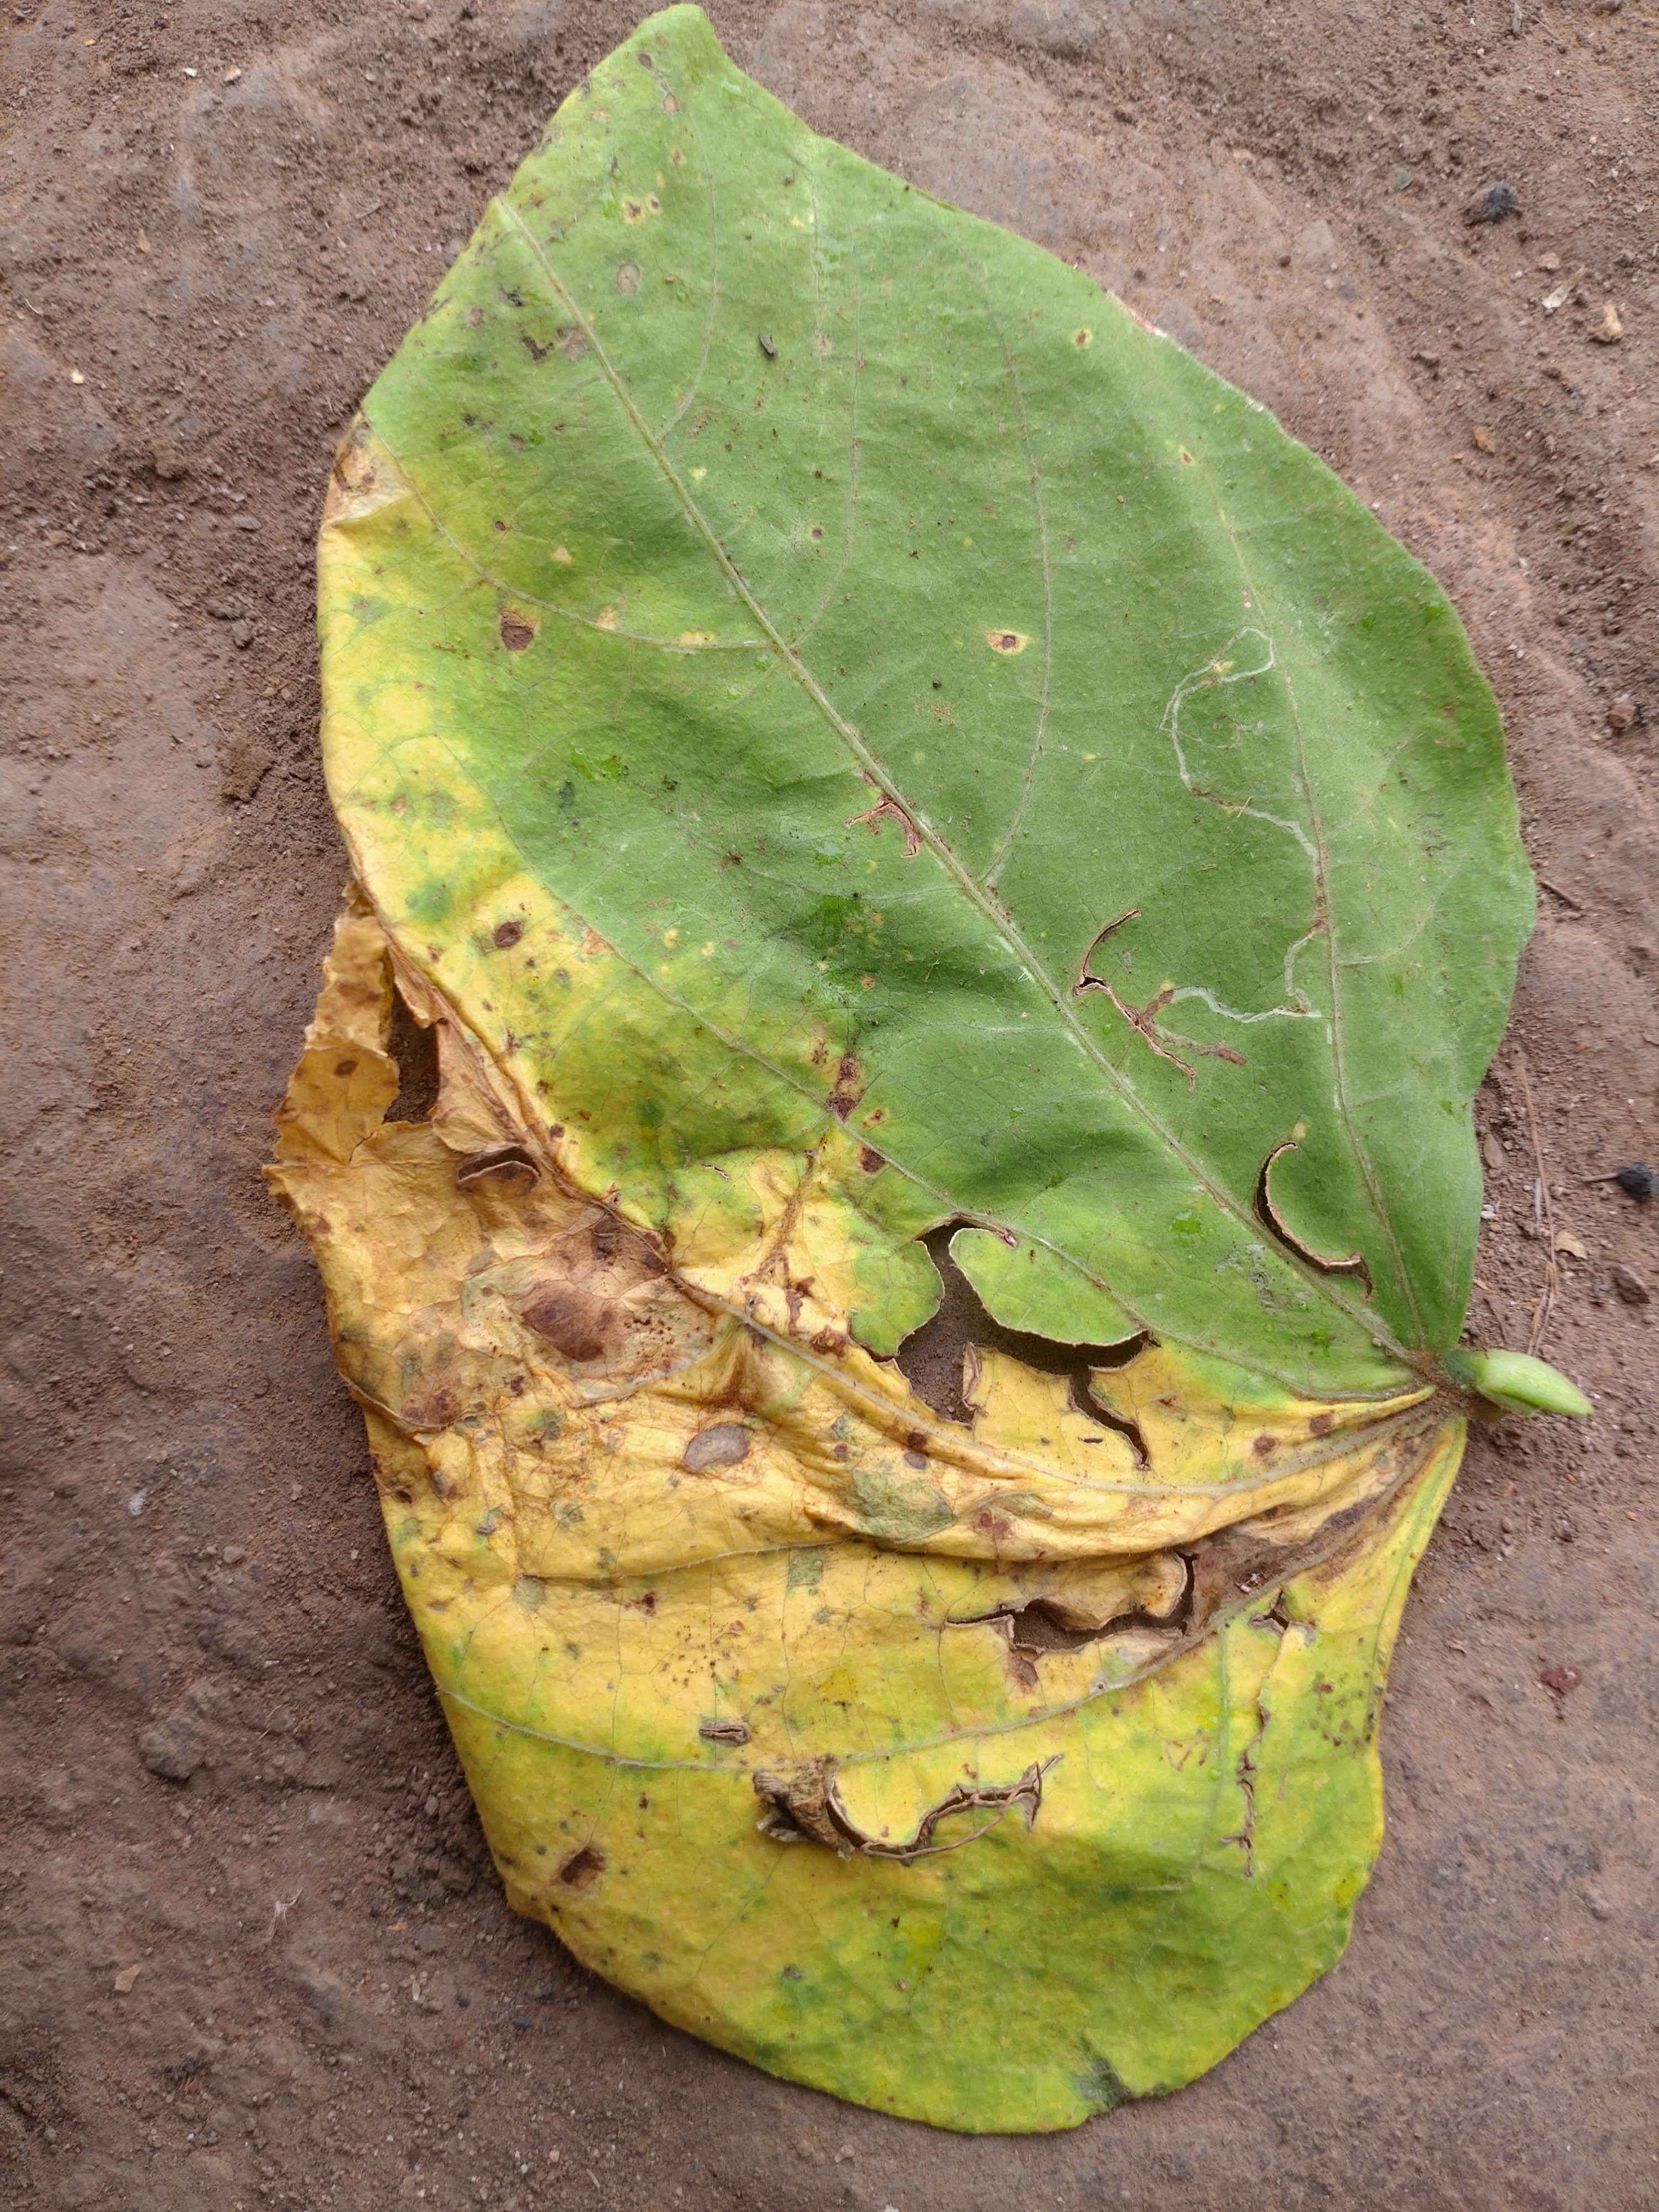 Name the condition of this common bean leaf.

anthracnose
